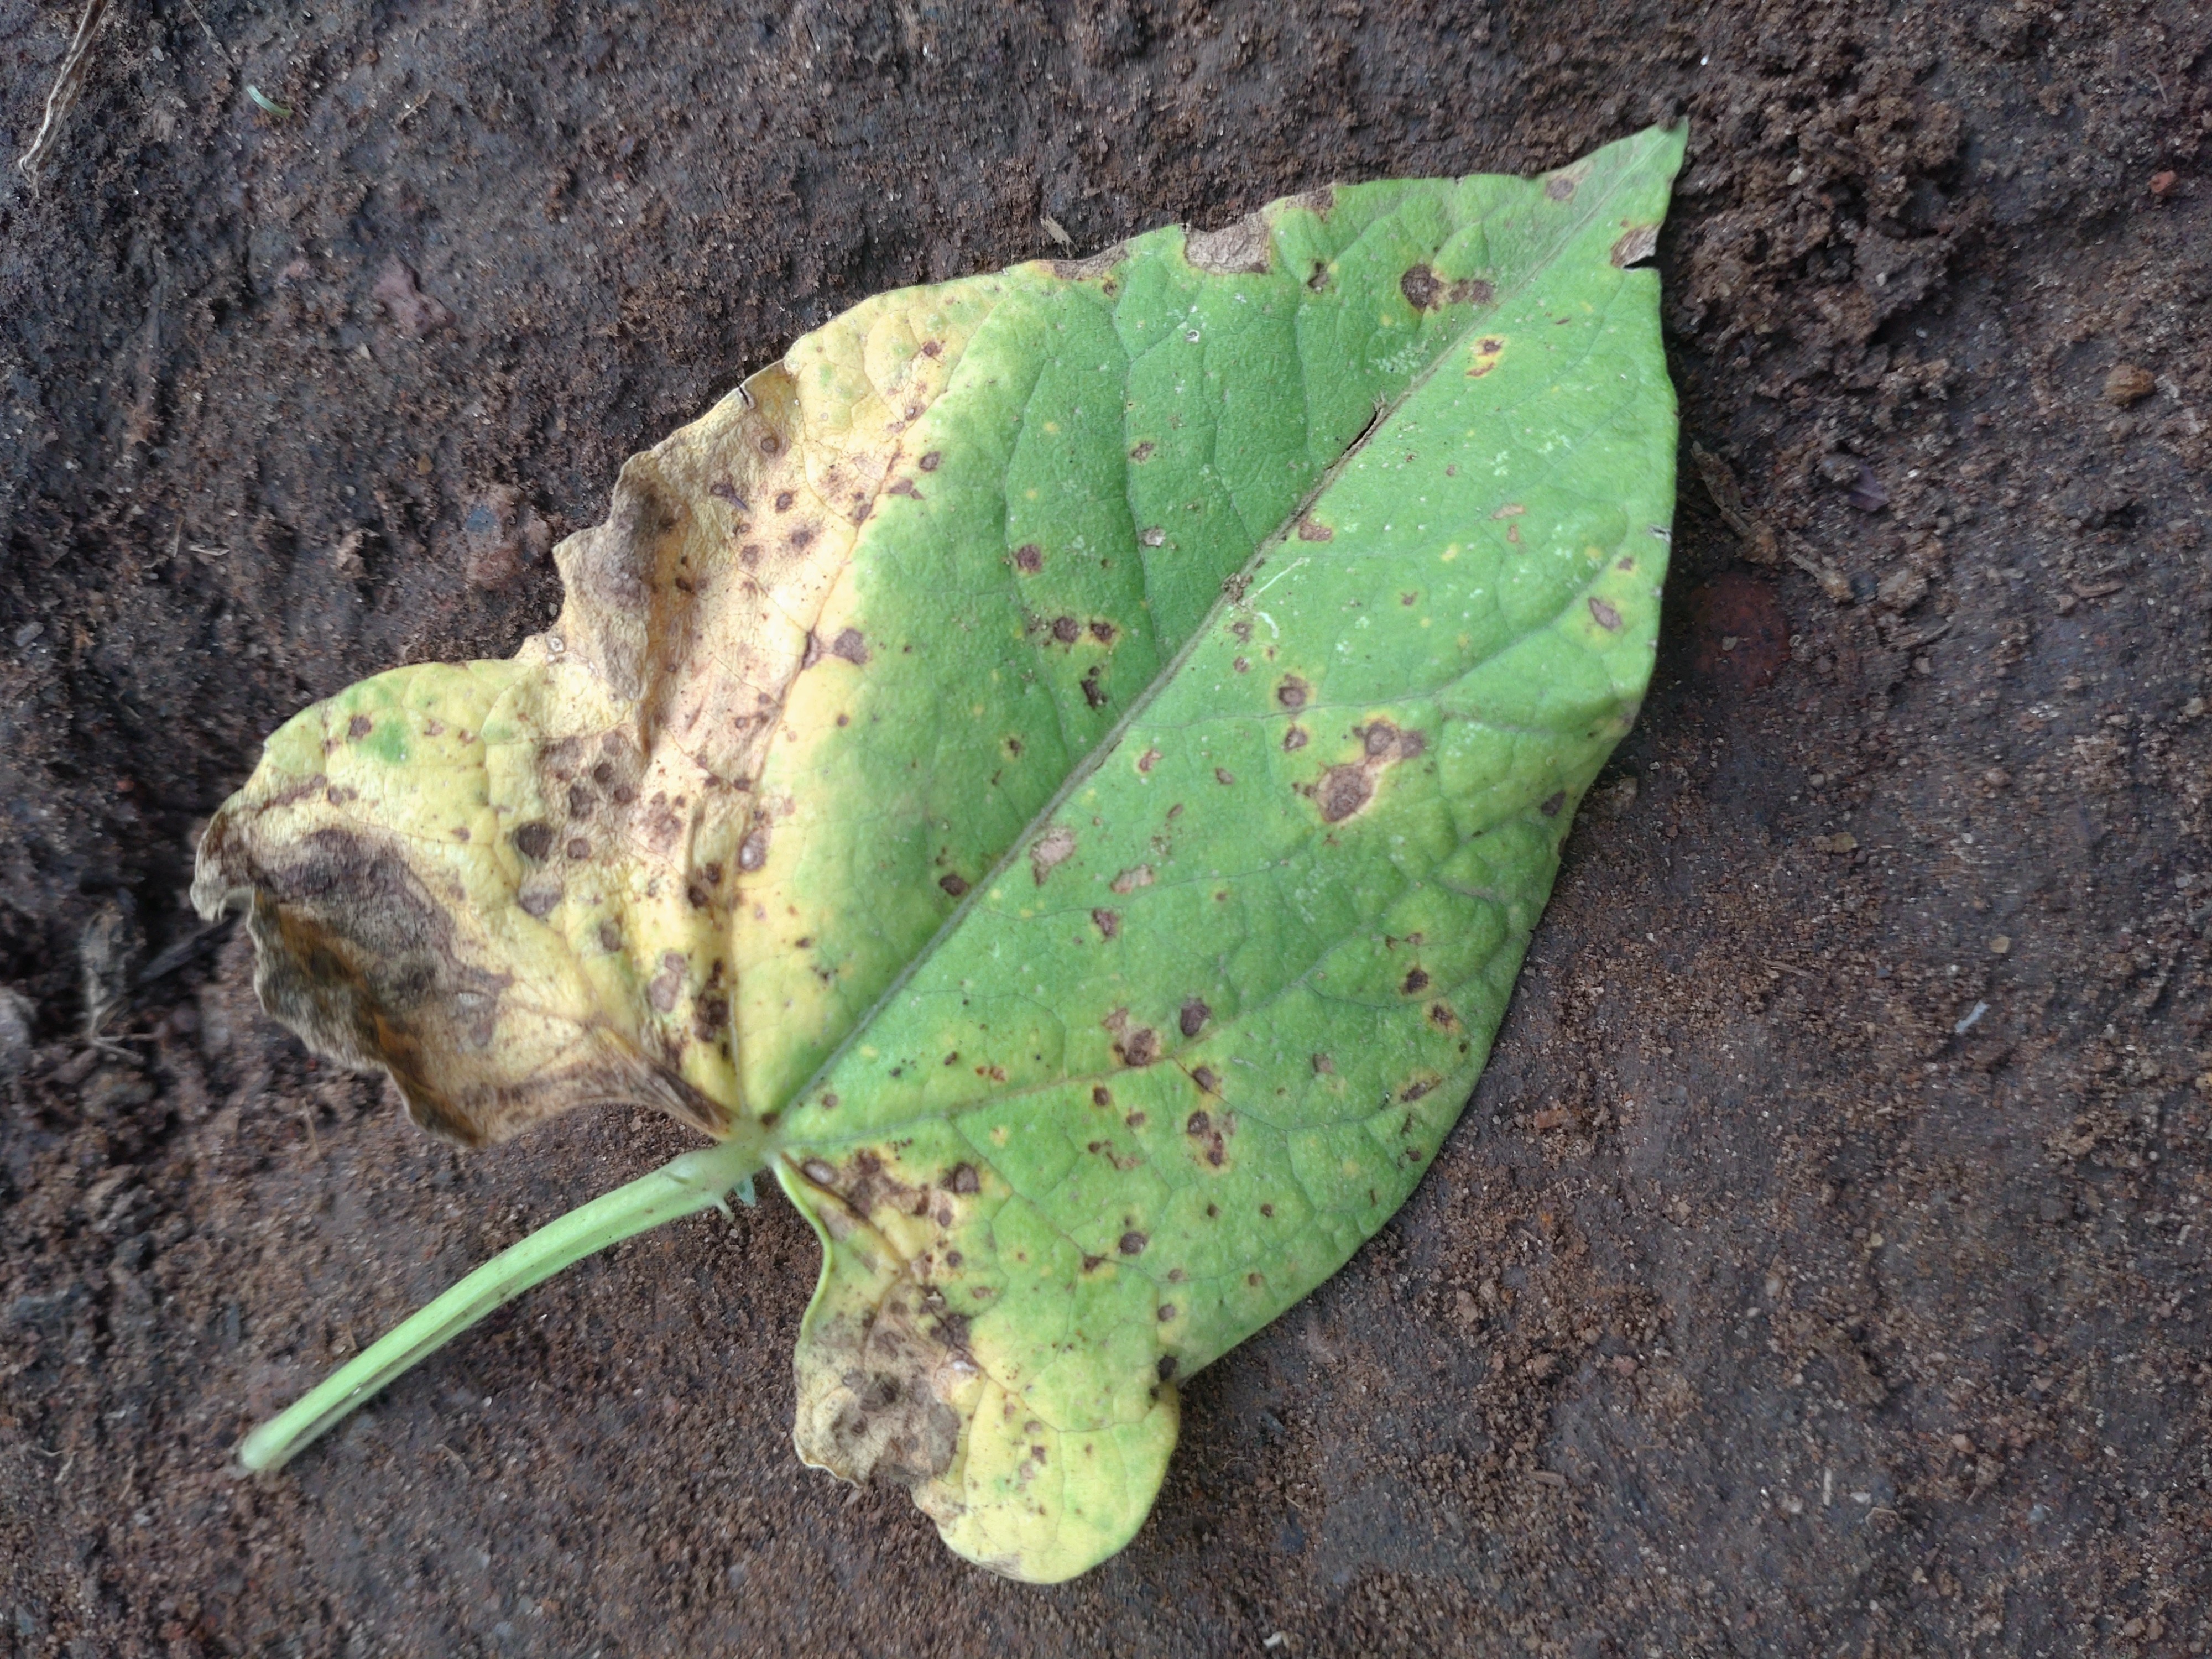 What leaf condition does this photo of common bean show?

rust
